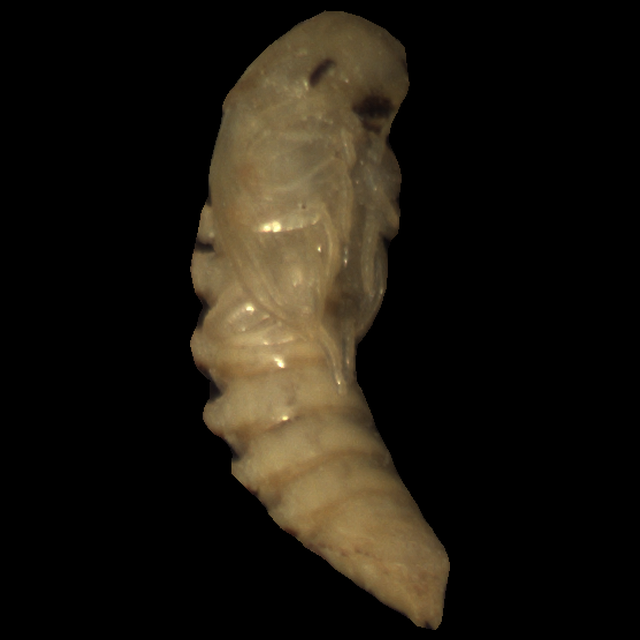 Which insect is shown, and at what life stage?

mealworm pupa
